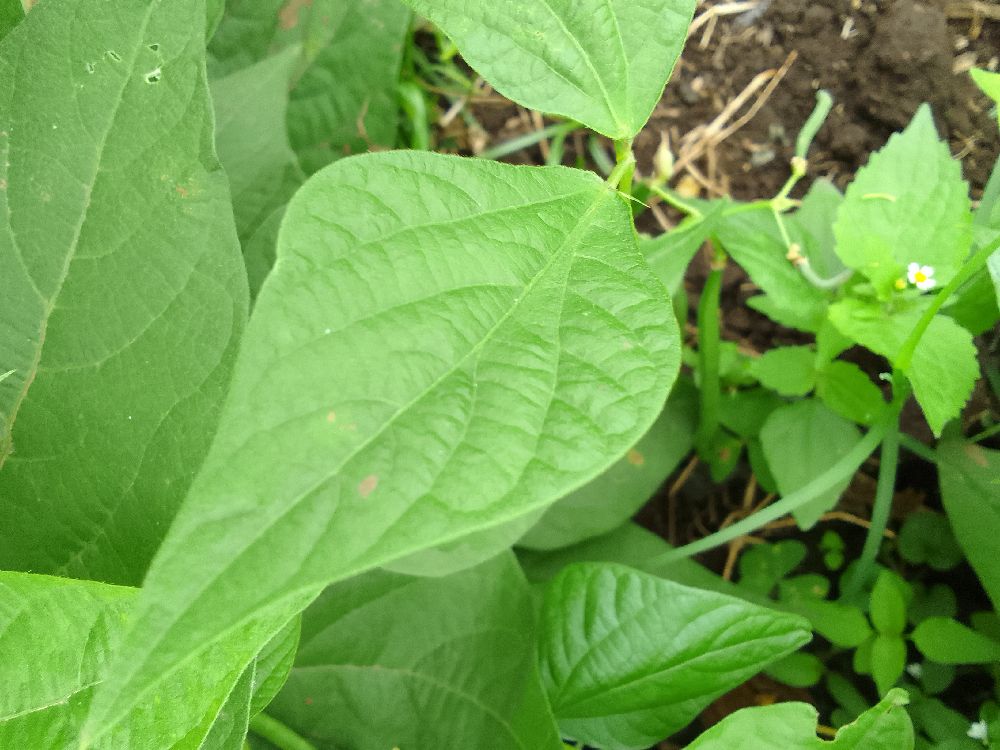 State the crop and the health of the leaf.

common bean, healthy
